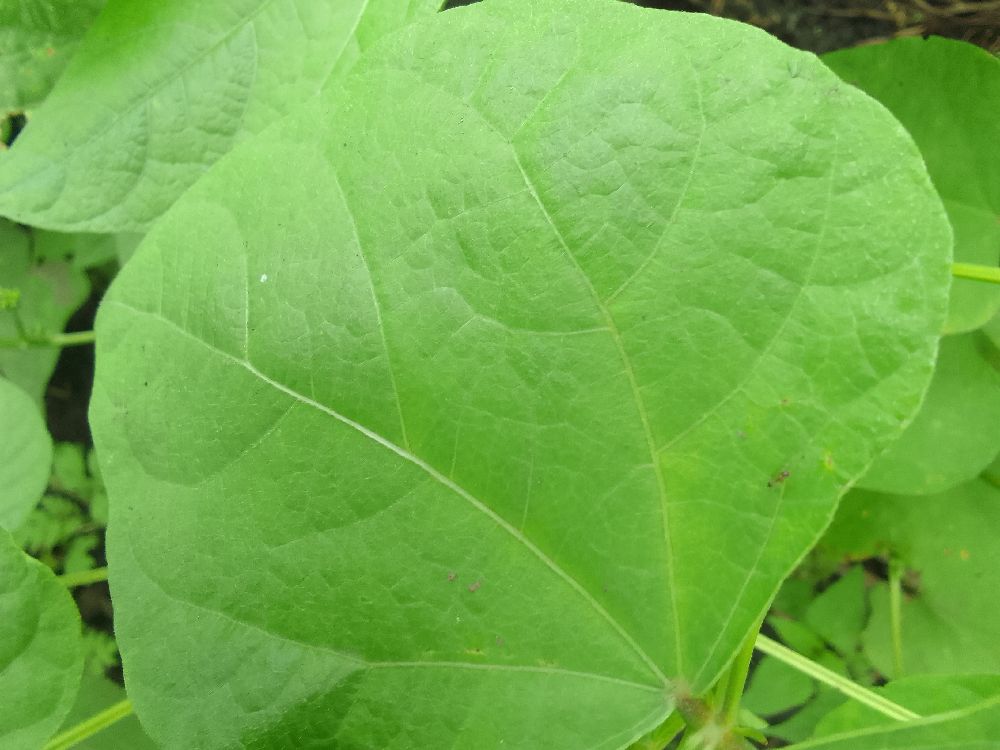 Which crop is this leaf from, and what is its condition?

common bean, healthy
